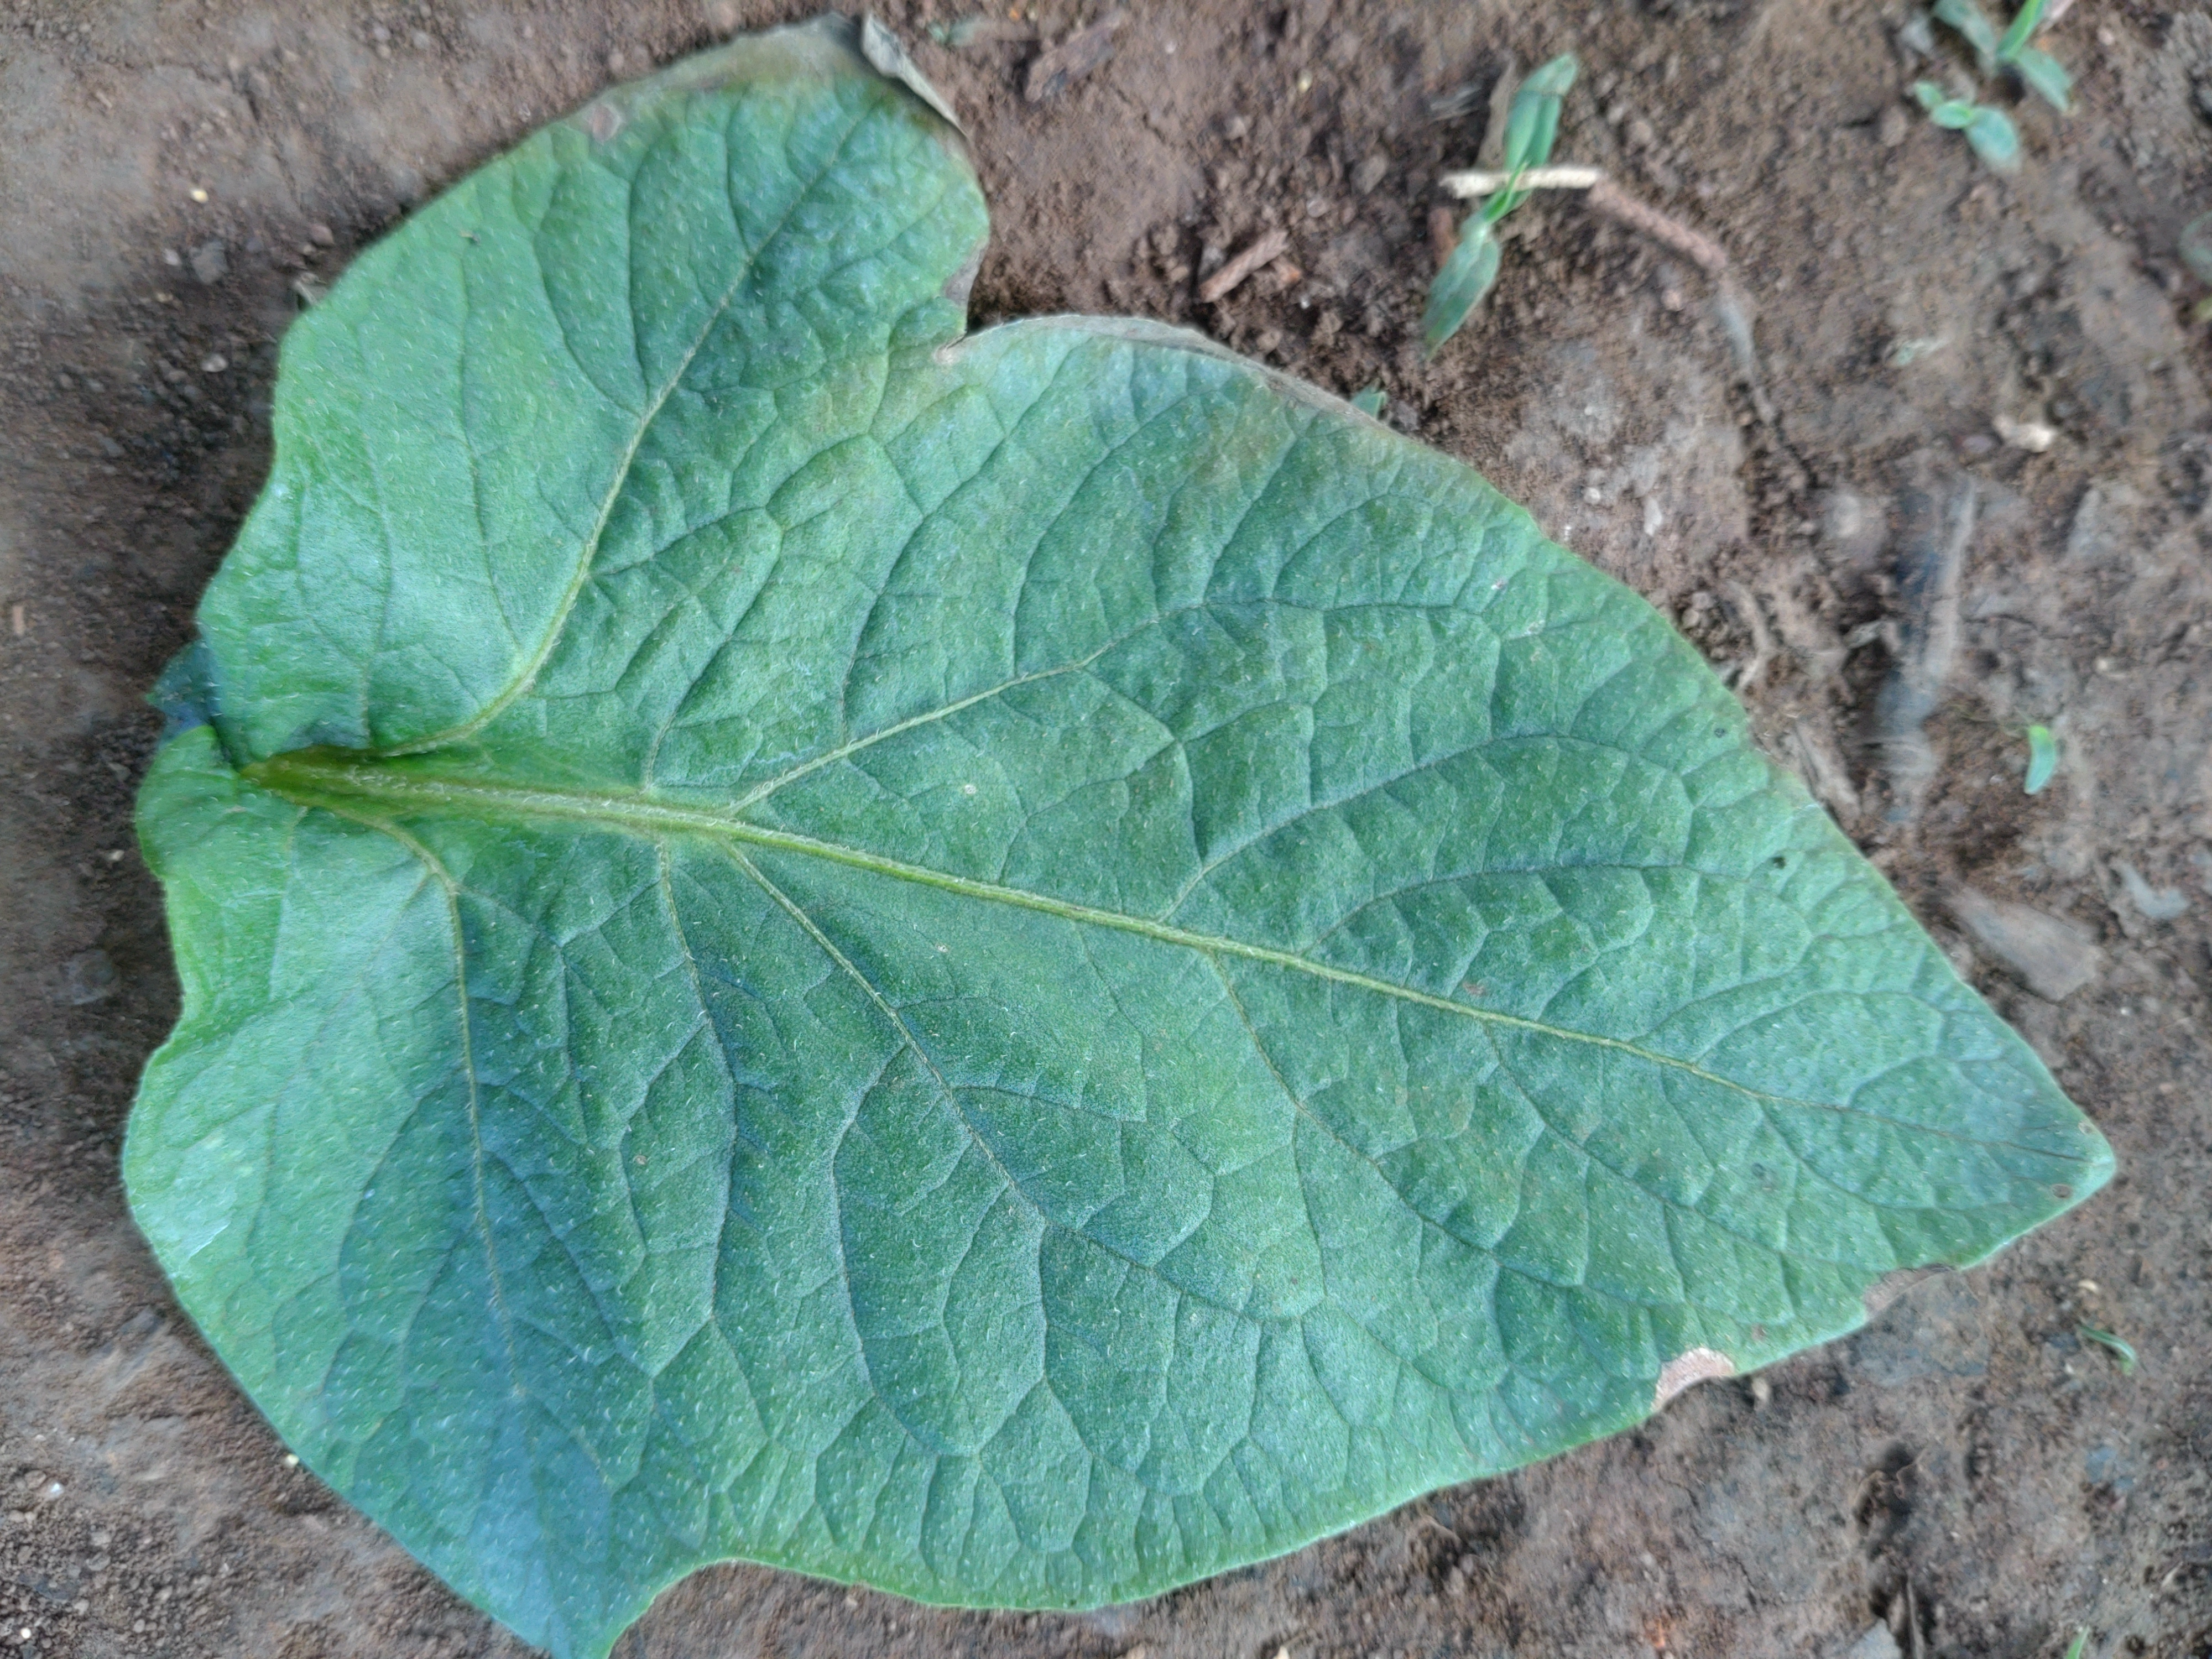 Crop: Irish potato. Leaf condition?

early blight
